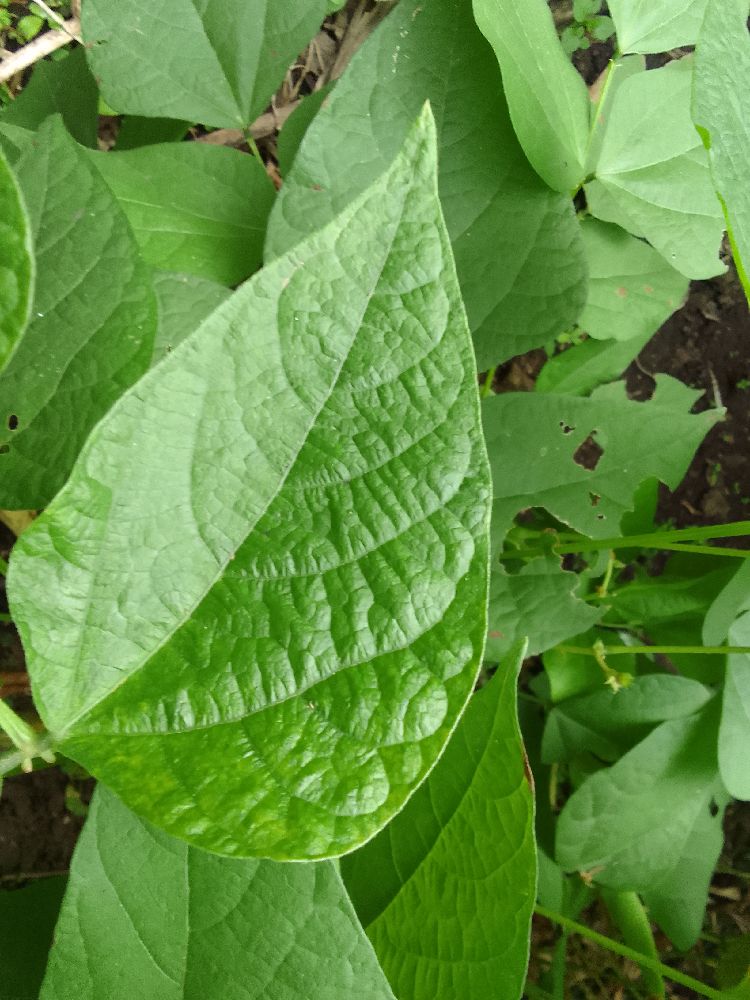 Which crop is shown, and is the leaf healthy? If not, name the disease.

common bean, healthy
